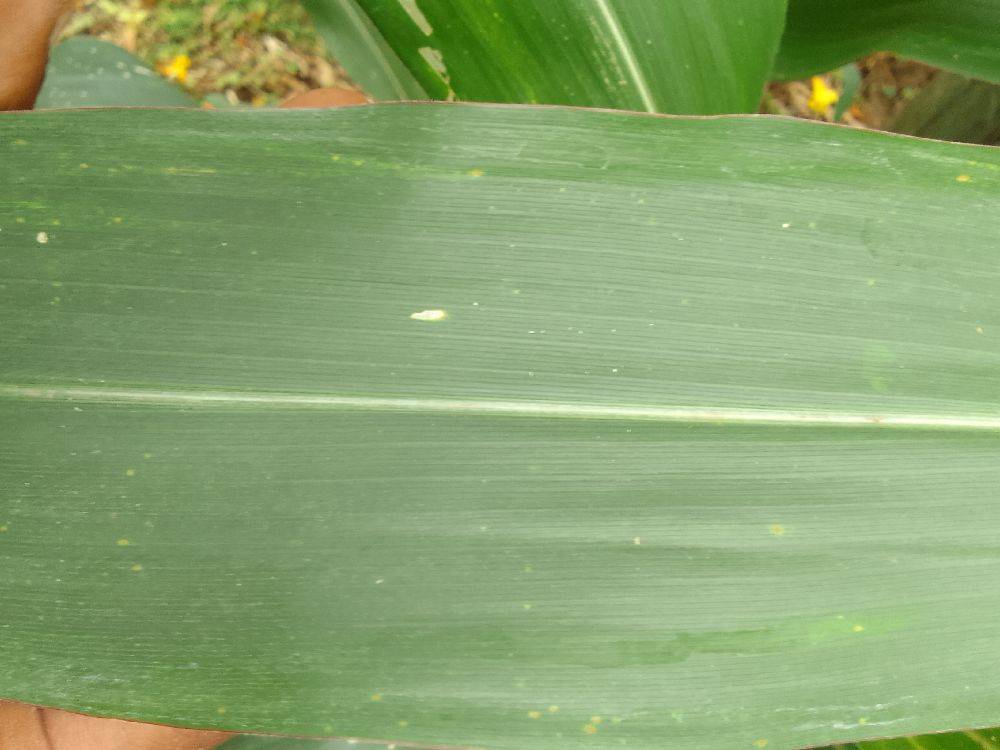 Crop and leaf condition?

maize, healthy
